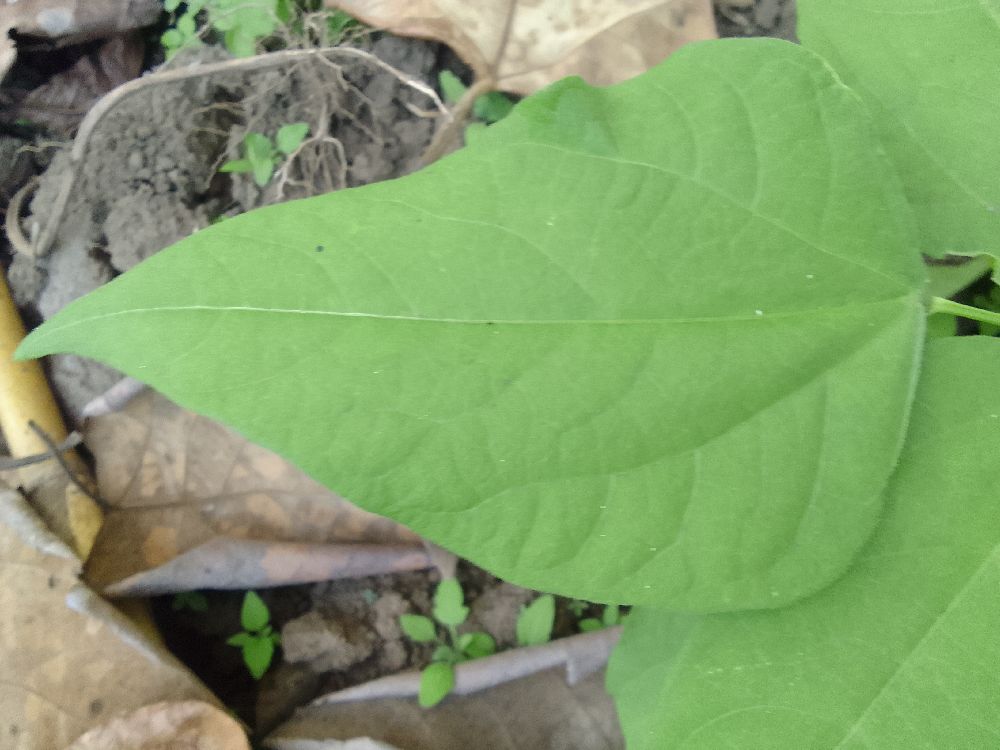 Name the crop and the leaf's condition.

common bean, healthy
